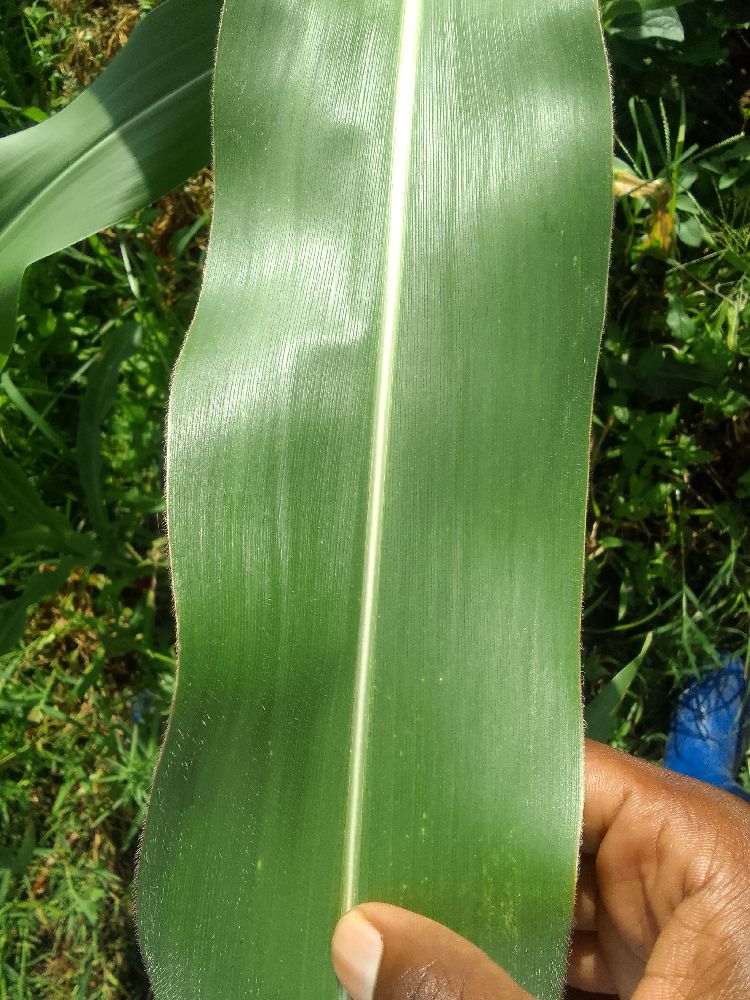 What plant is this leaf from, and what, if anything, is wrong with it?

maize, healthy
